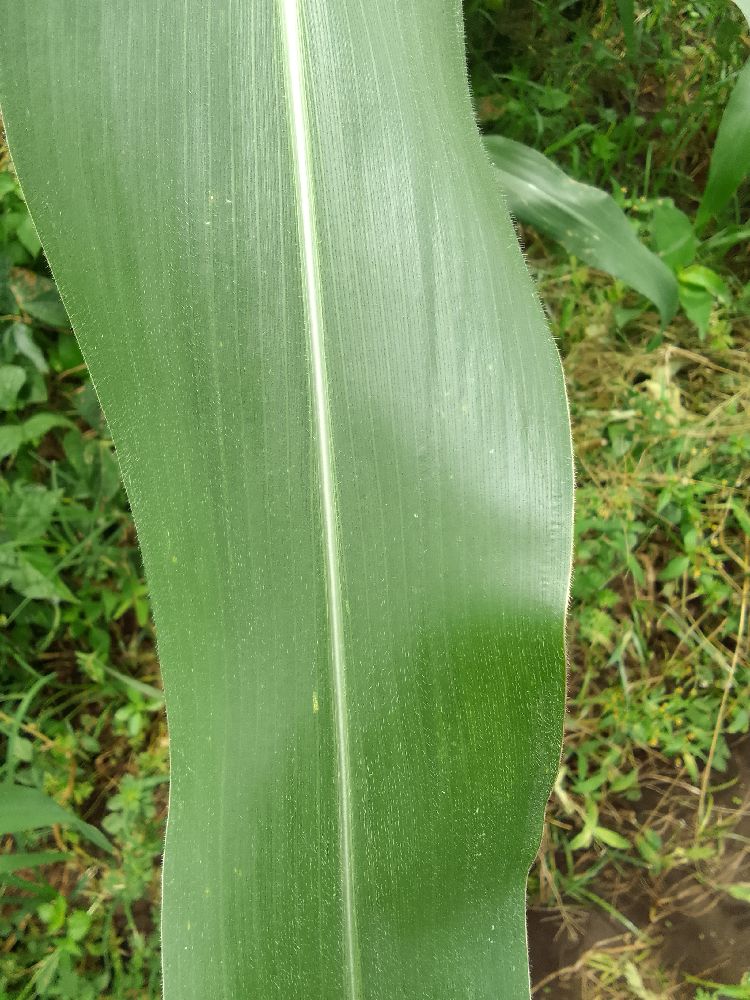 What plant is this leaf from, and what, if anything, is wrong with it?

maize, healthy
